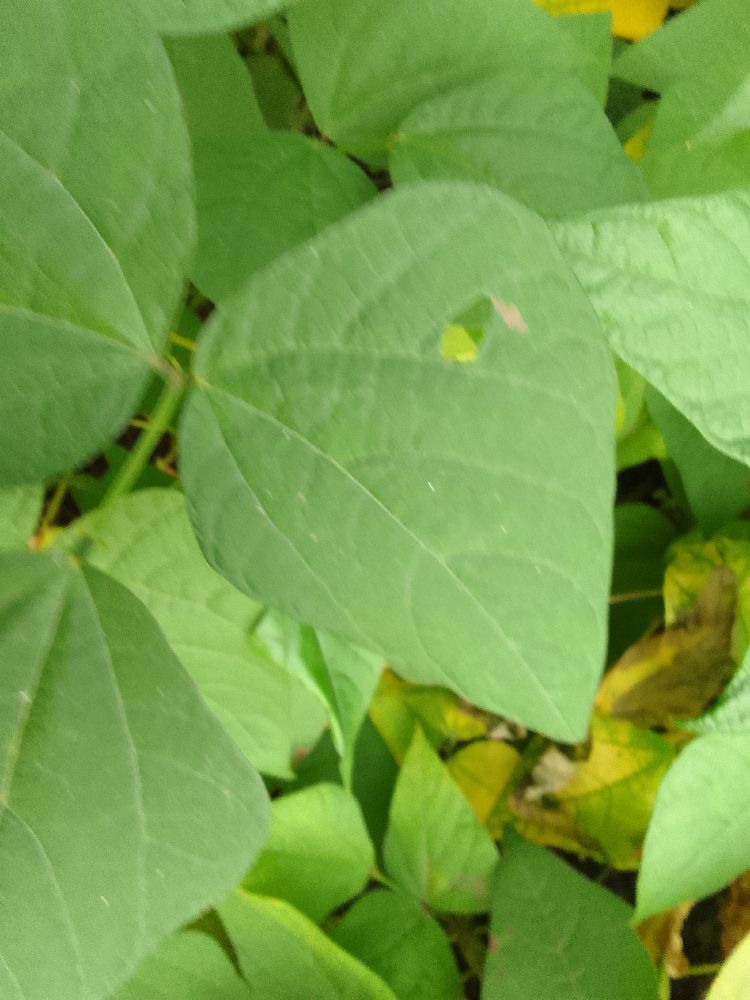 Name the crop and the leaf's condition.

common bean, healthy
